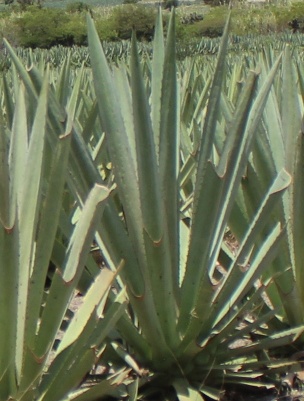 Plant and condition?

agave, healthy
